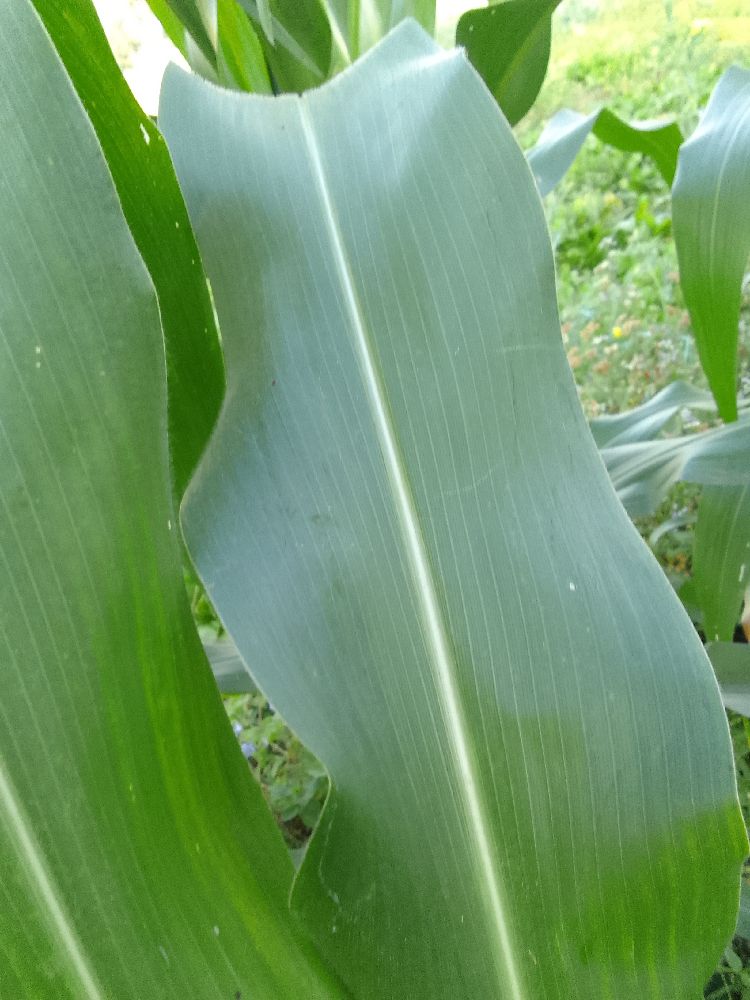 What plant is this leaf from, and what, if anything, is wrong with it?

maize, healthy
